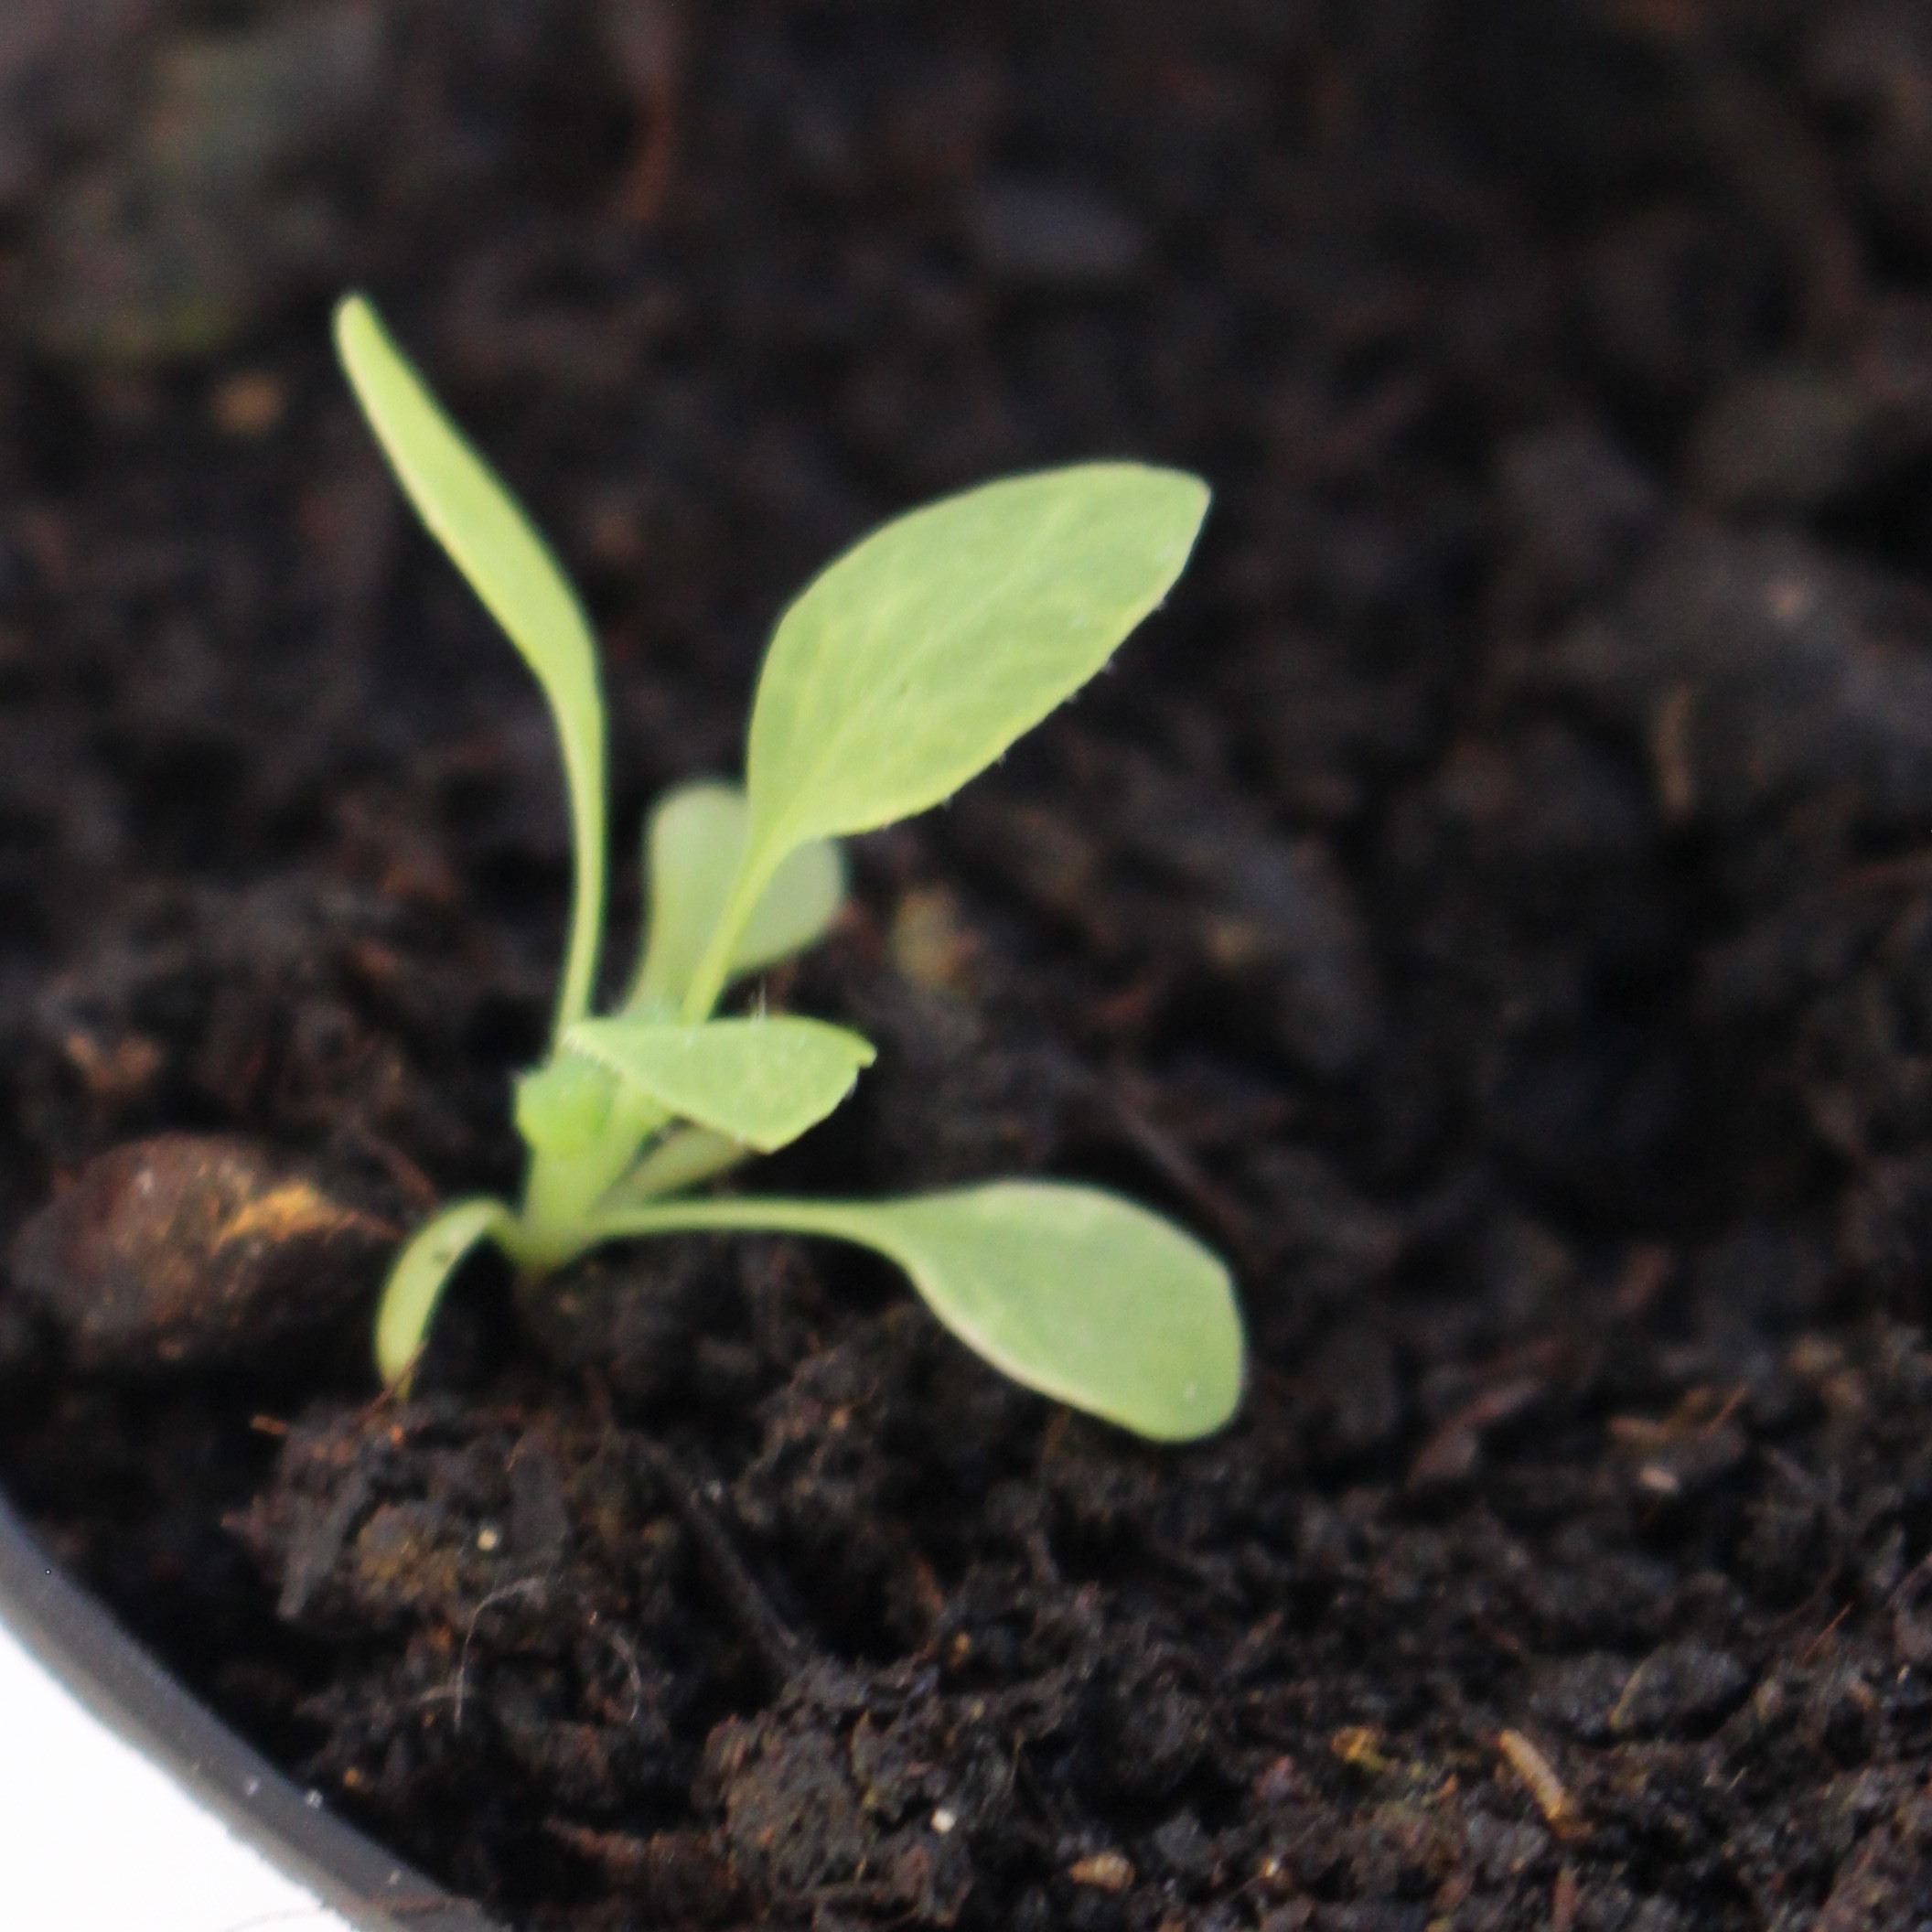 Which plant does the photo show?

Papaver rhoeas
